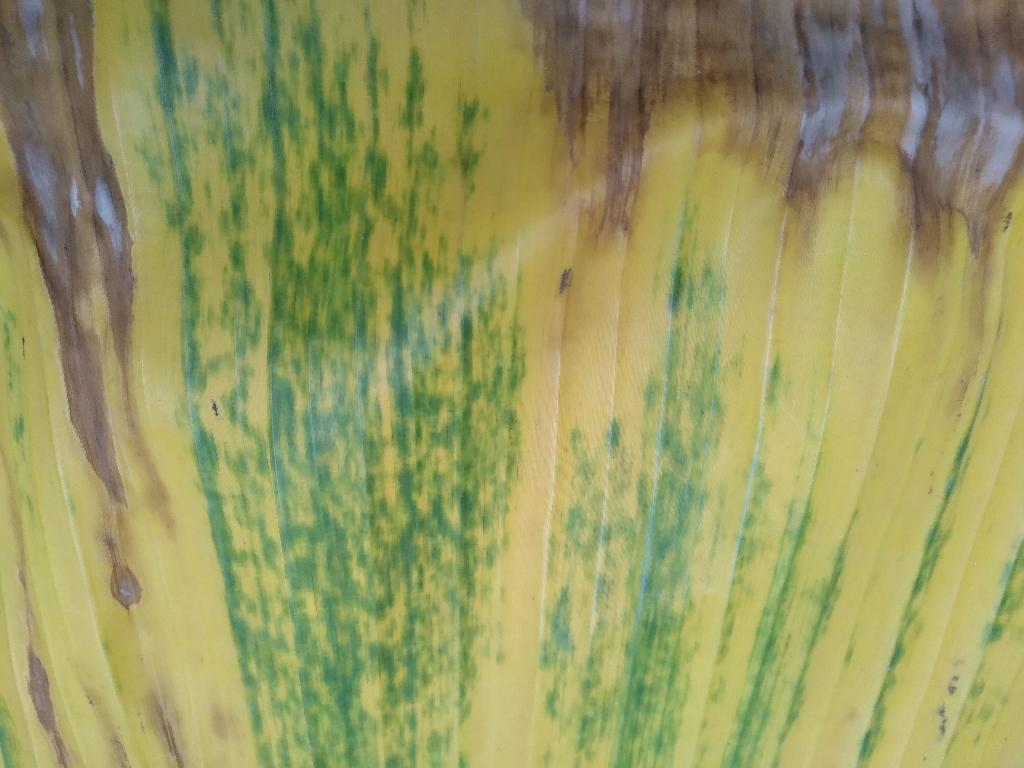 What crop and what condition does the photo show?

banana, fusarium wilt race 1
